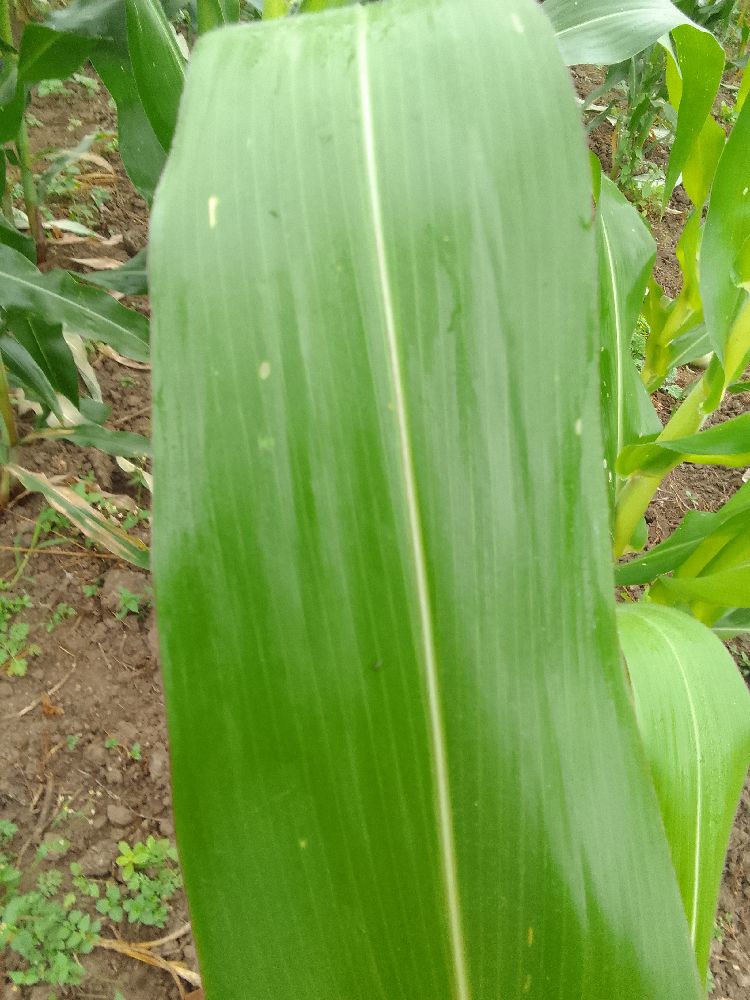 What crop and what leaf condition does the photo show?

maize, healthy
